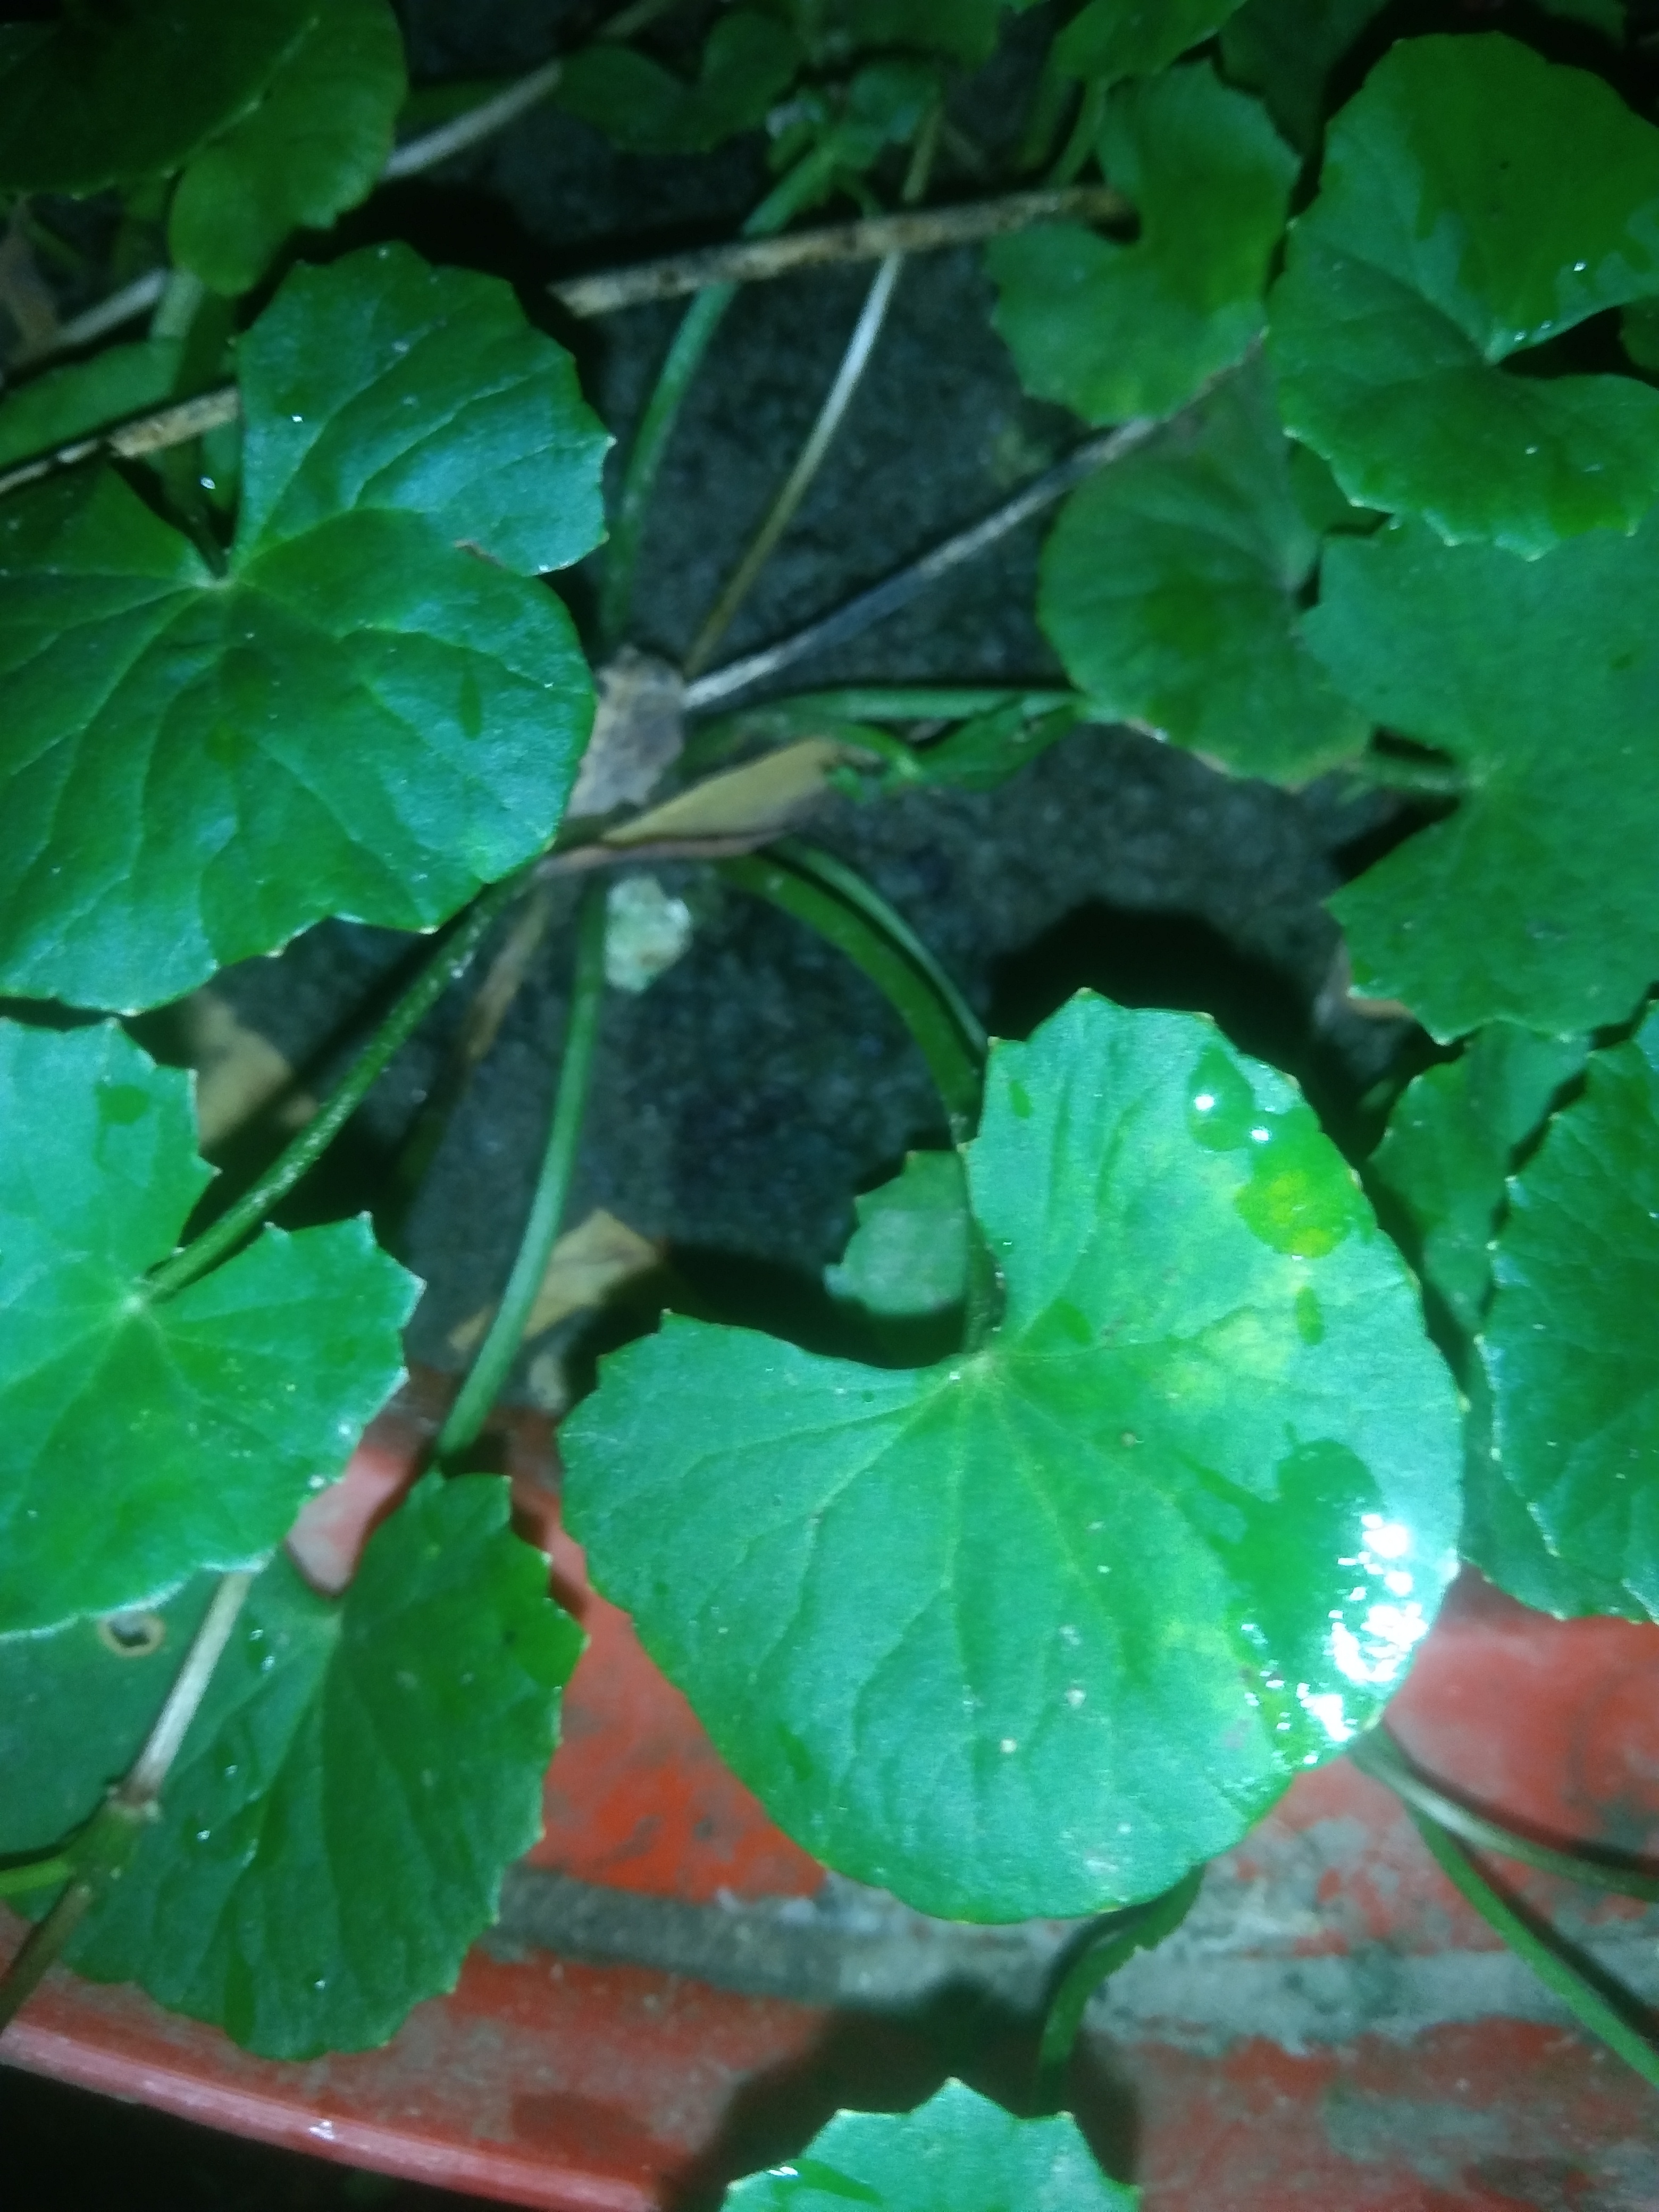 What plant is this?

thankuni
